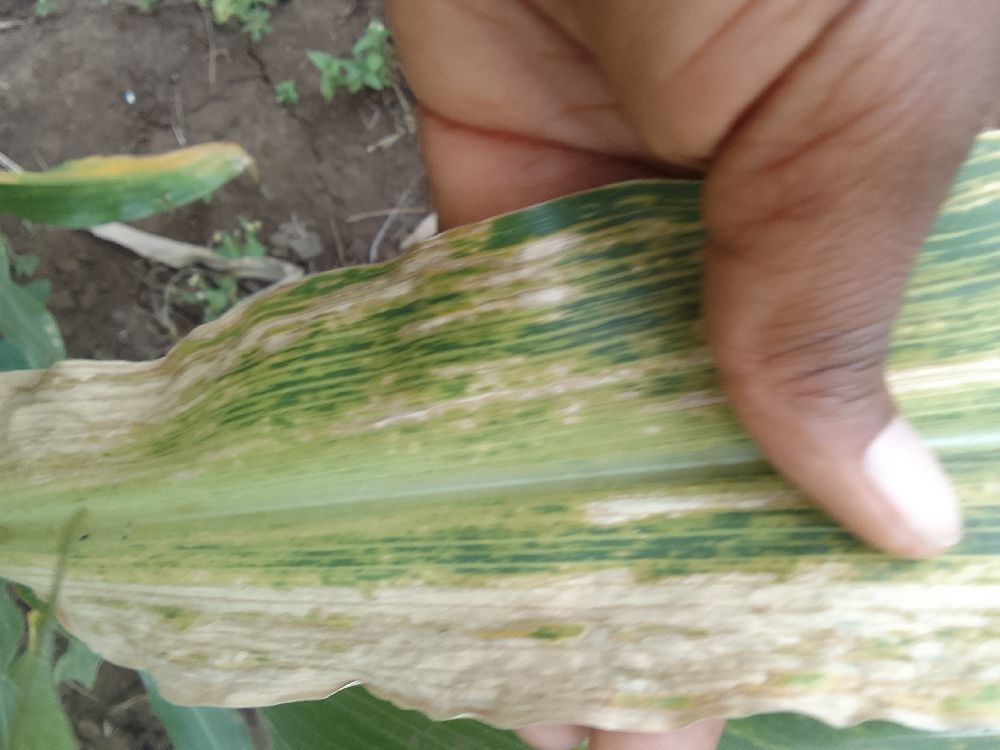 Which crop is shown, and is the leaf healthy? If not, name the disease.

maize, maize lethal necrosis
